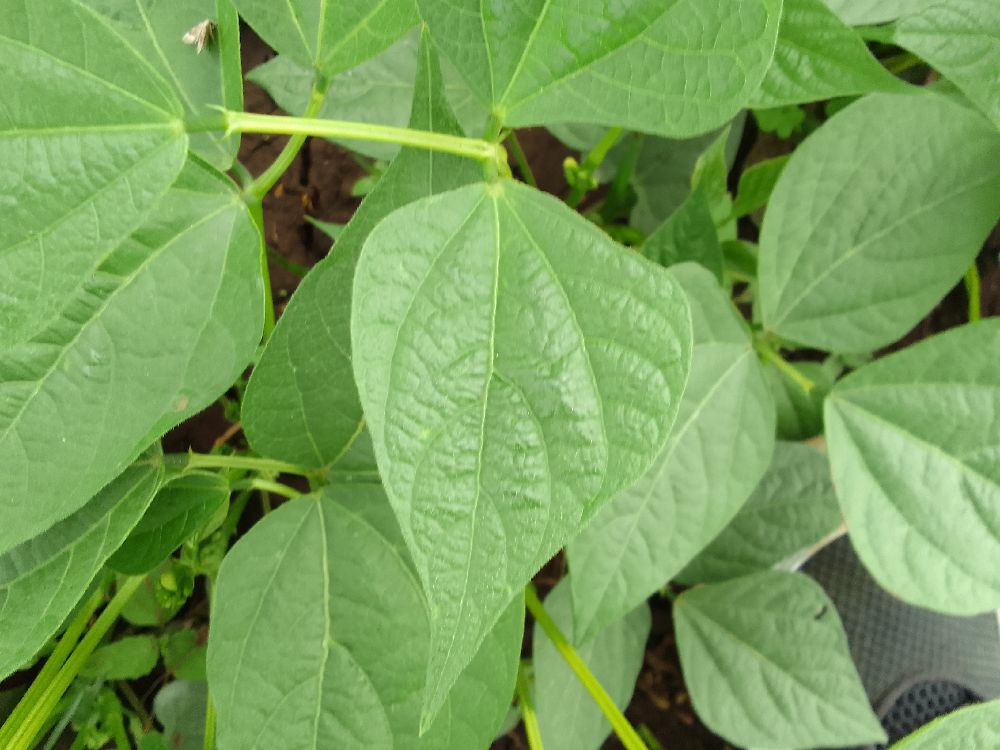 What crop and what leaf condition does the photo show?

common bean, healthy
